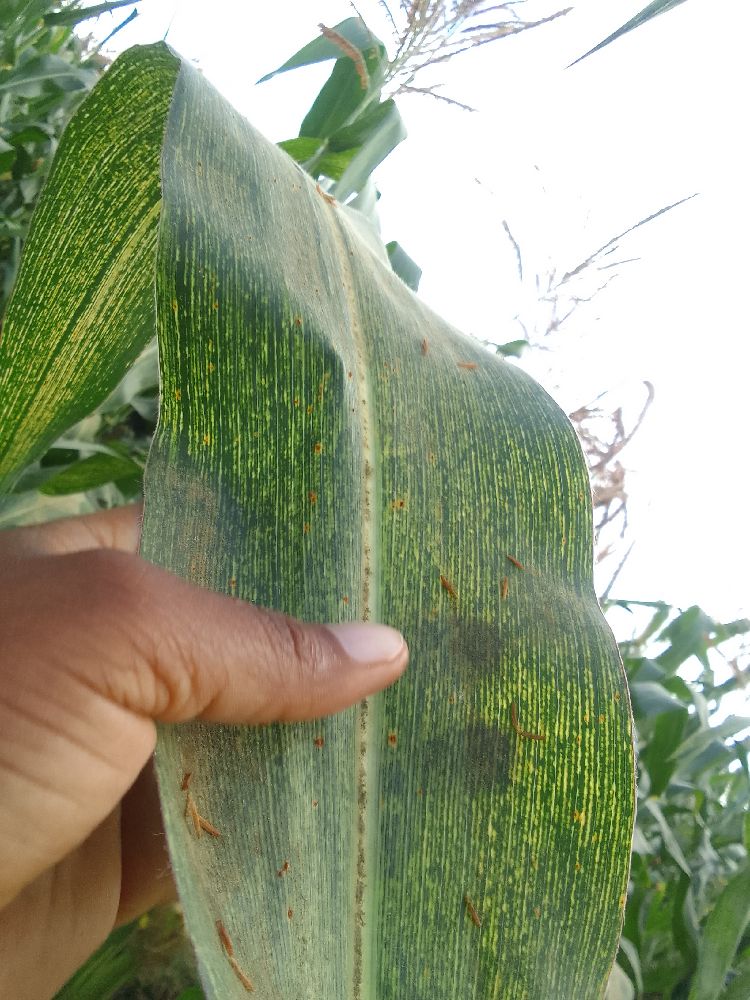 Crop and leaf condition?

maize, maize streak virus
